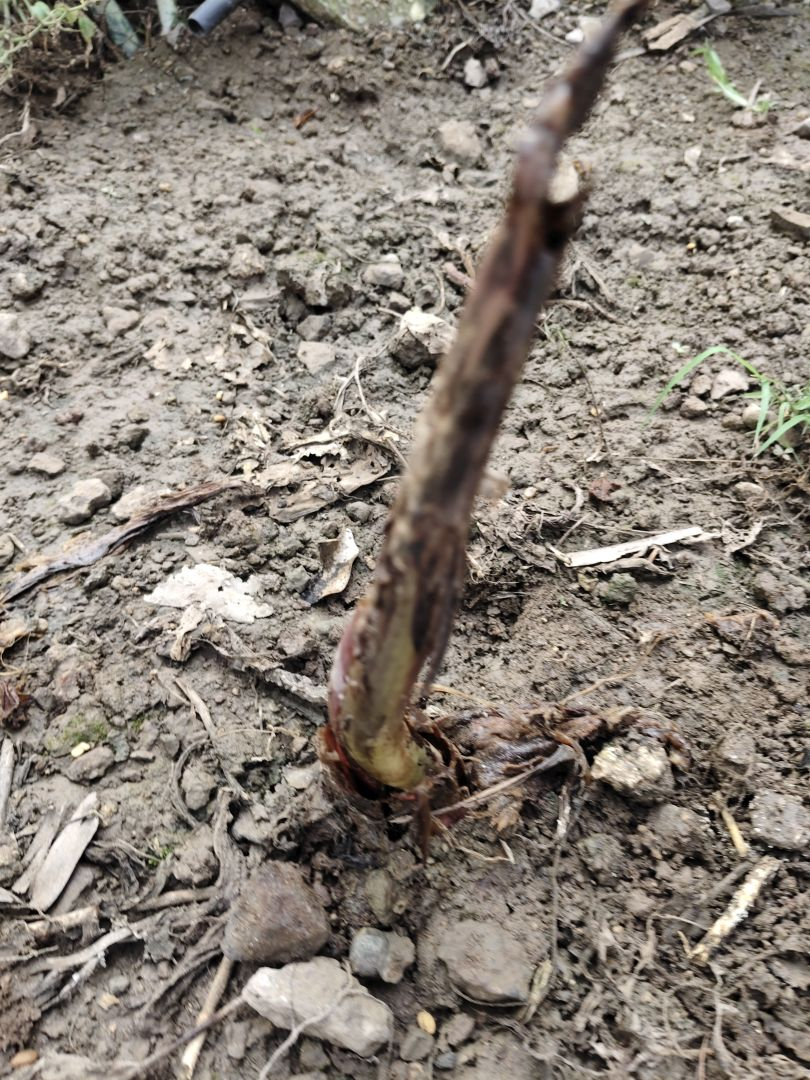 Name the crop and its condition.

taro, root rot
